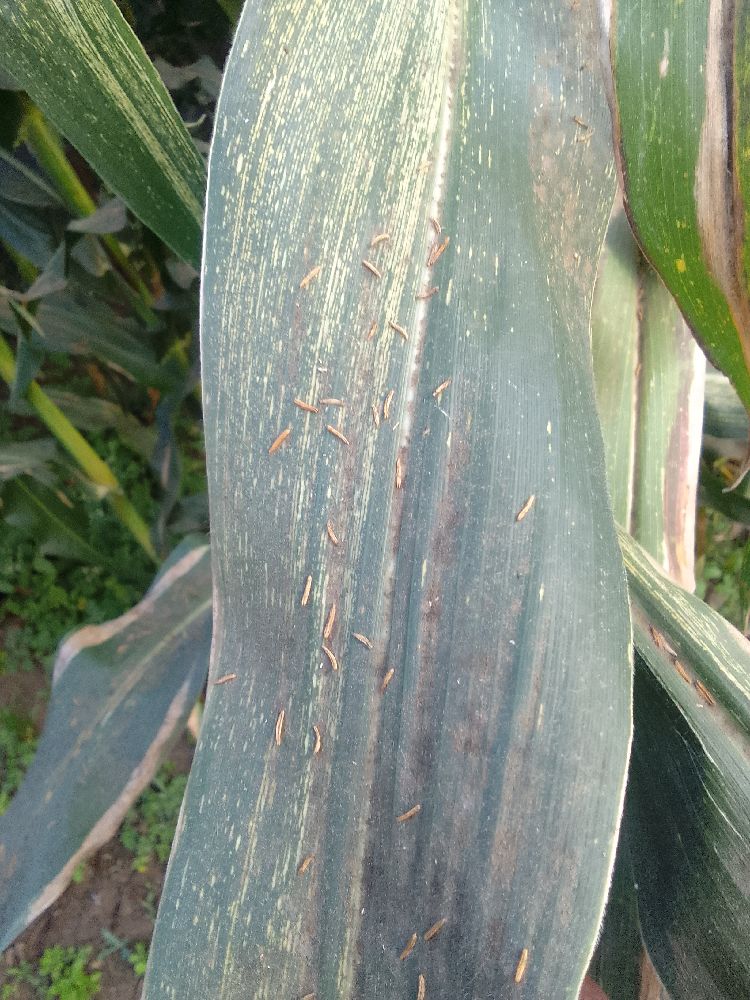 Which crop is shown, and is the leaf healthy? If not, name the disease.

maize, maize streak virus
